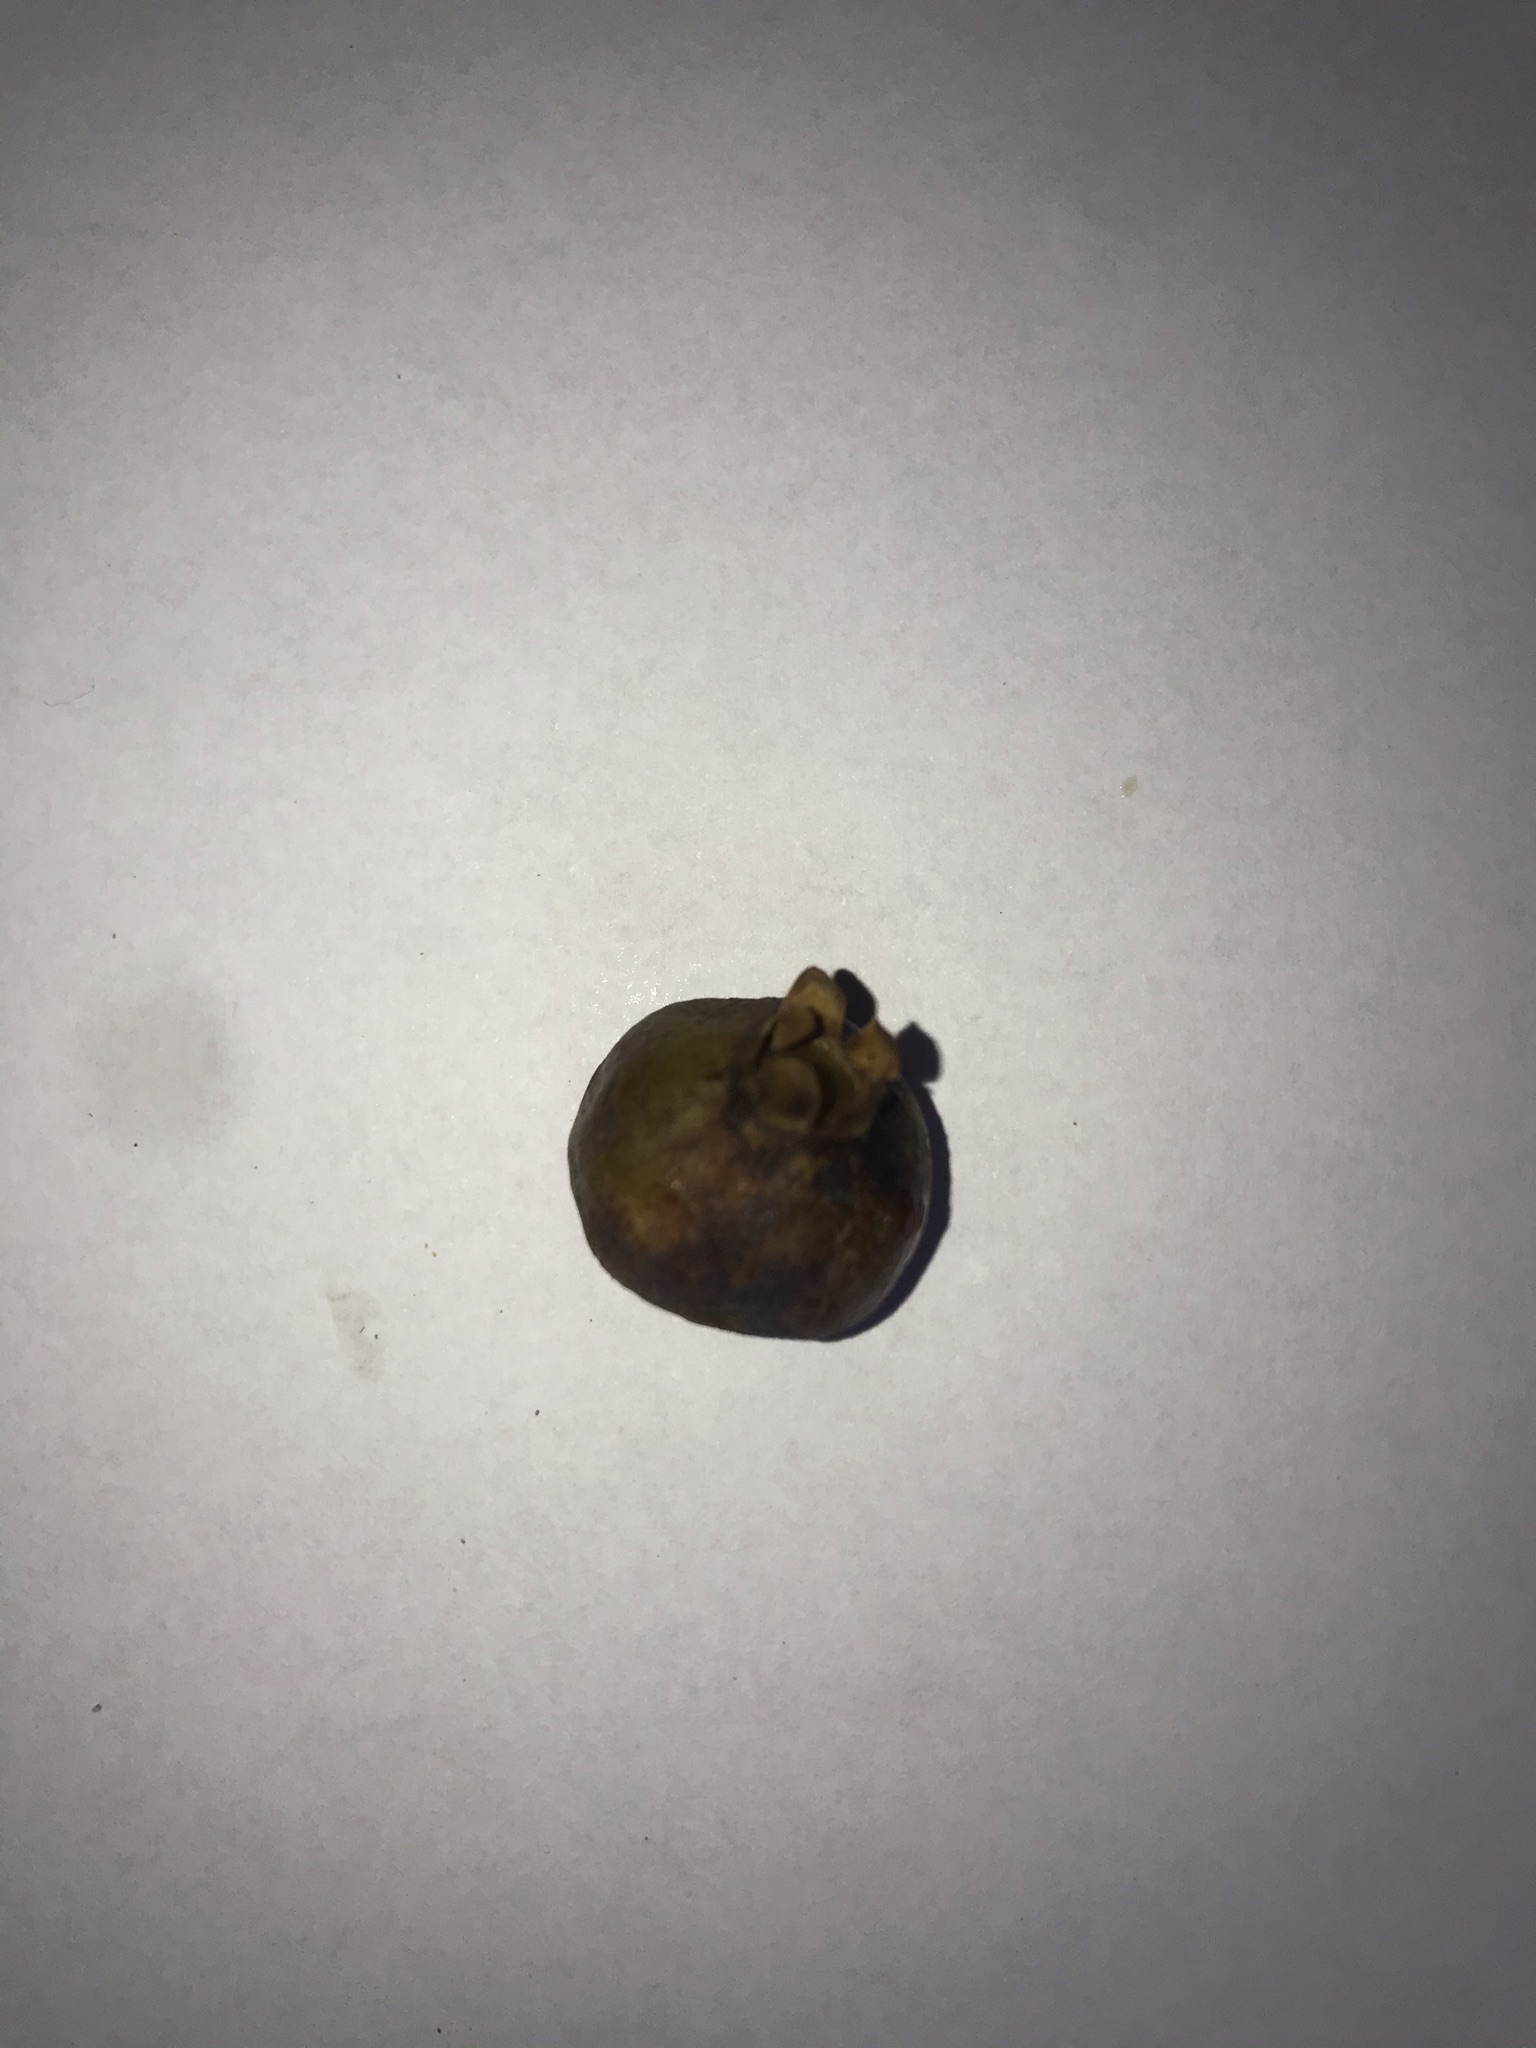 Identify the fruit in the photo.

gabiroba
